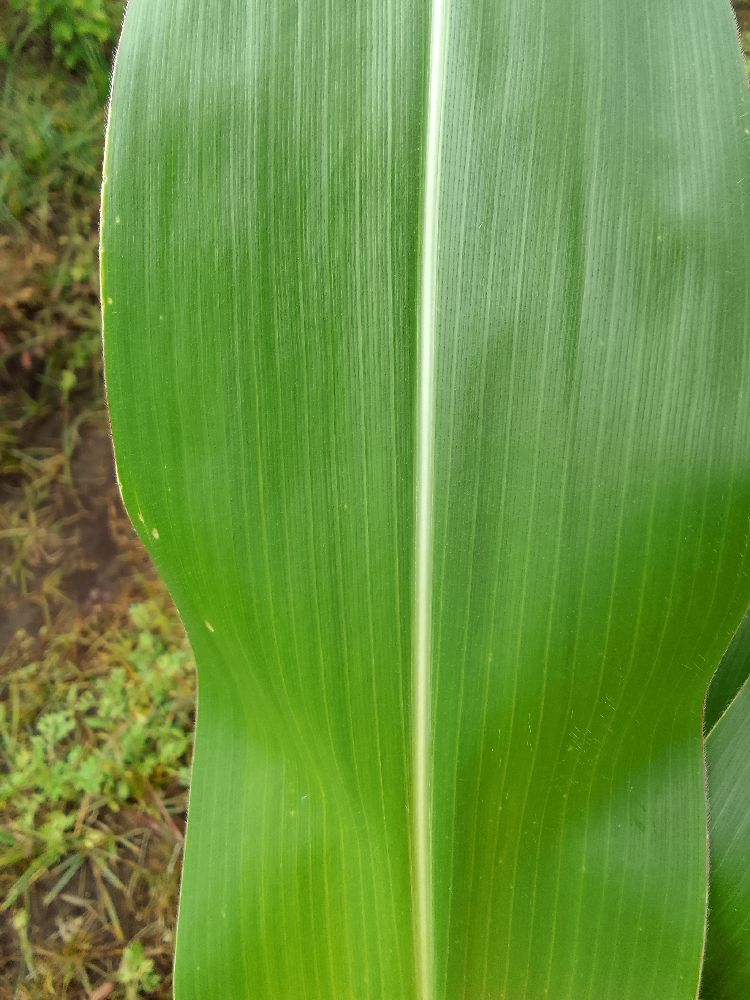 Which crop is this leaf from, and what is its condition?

maize, healthy
